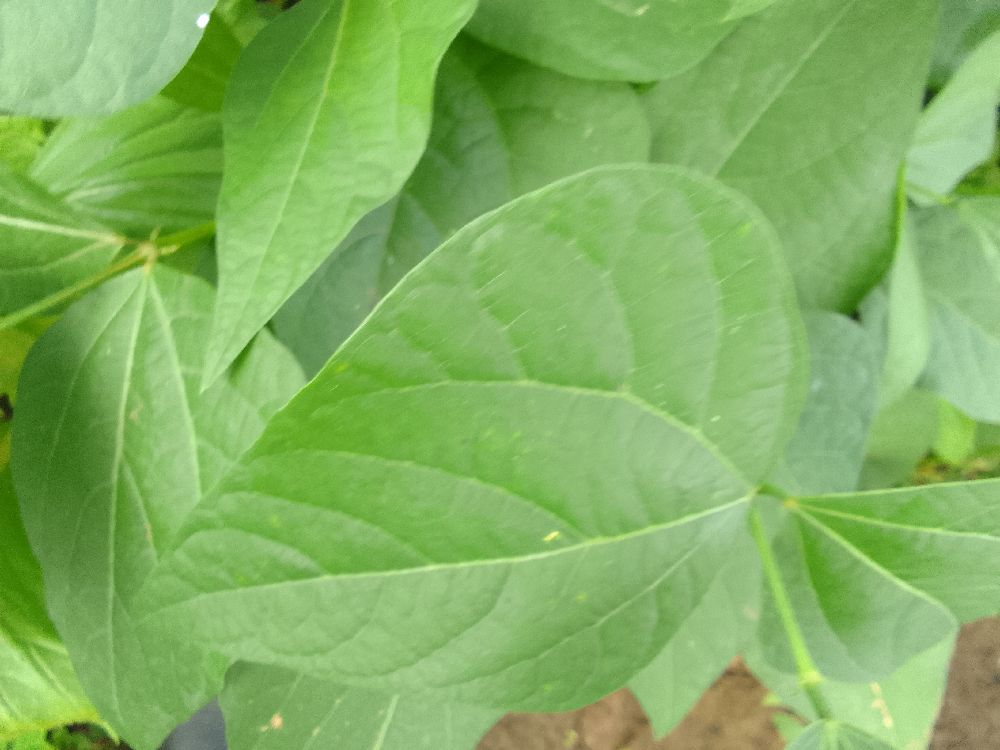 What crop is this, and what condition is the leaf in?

common bean, healthy
